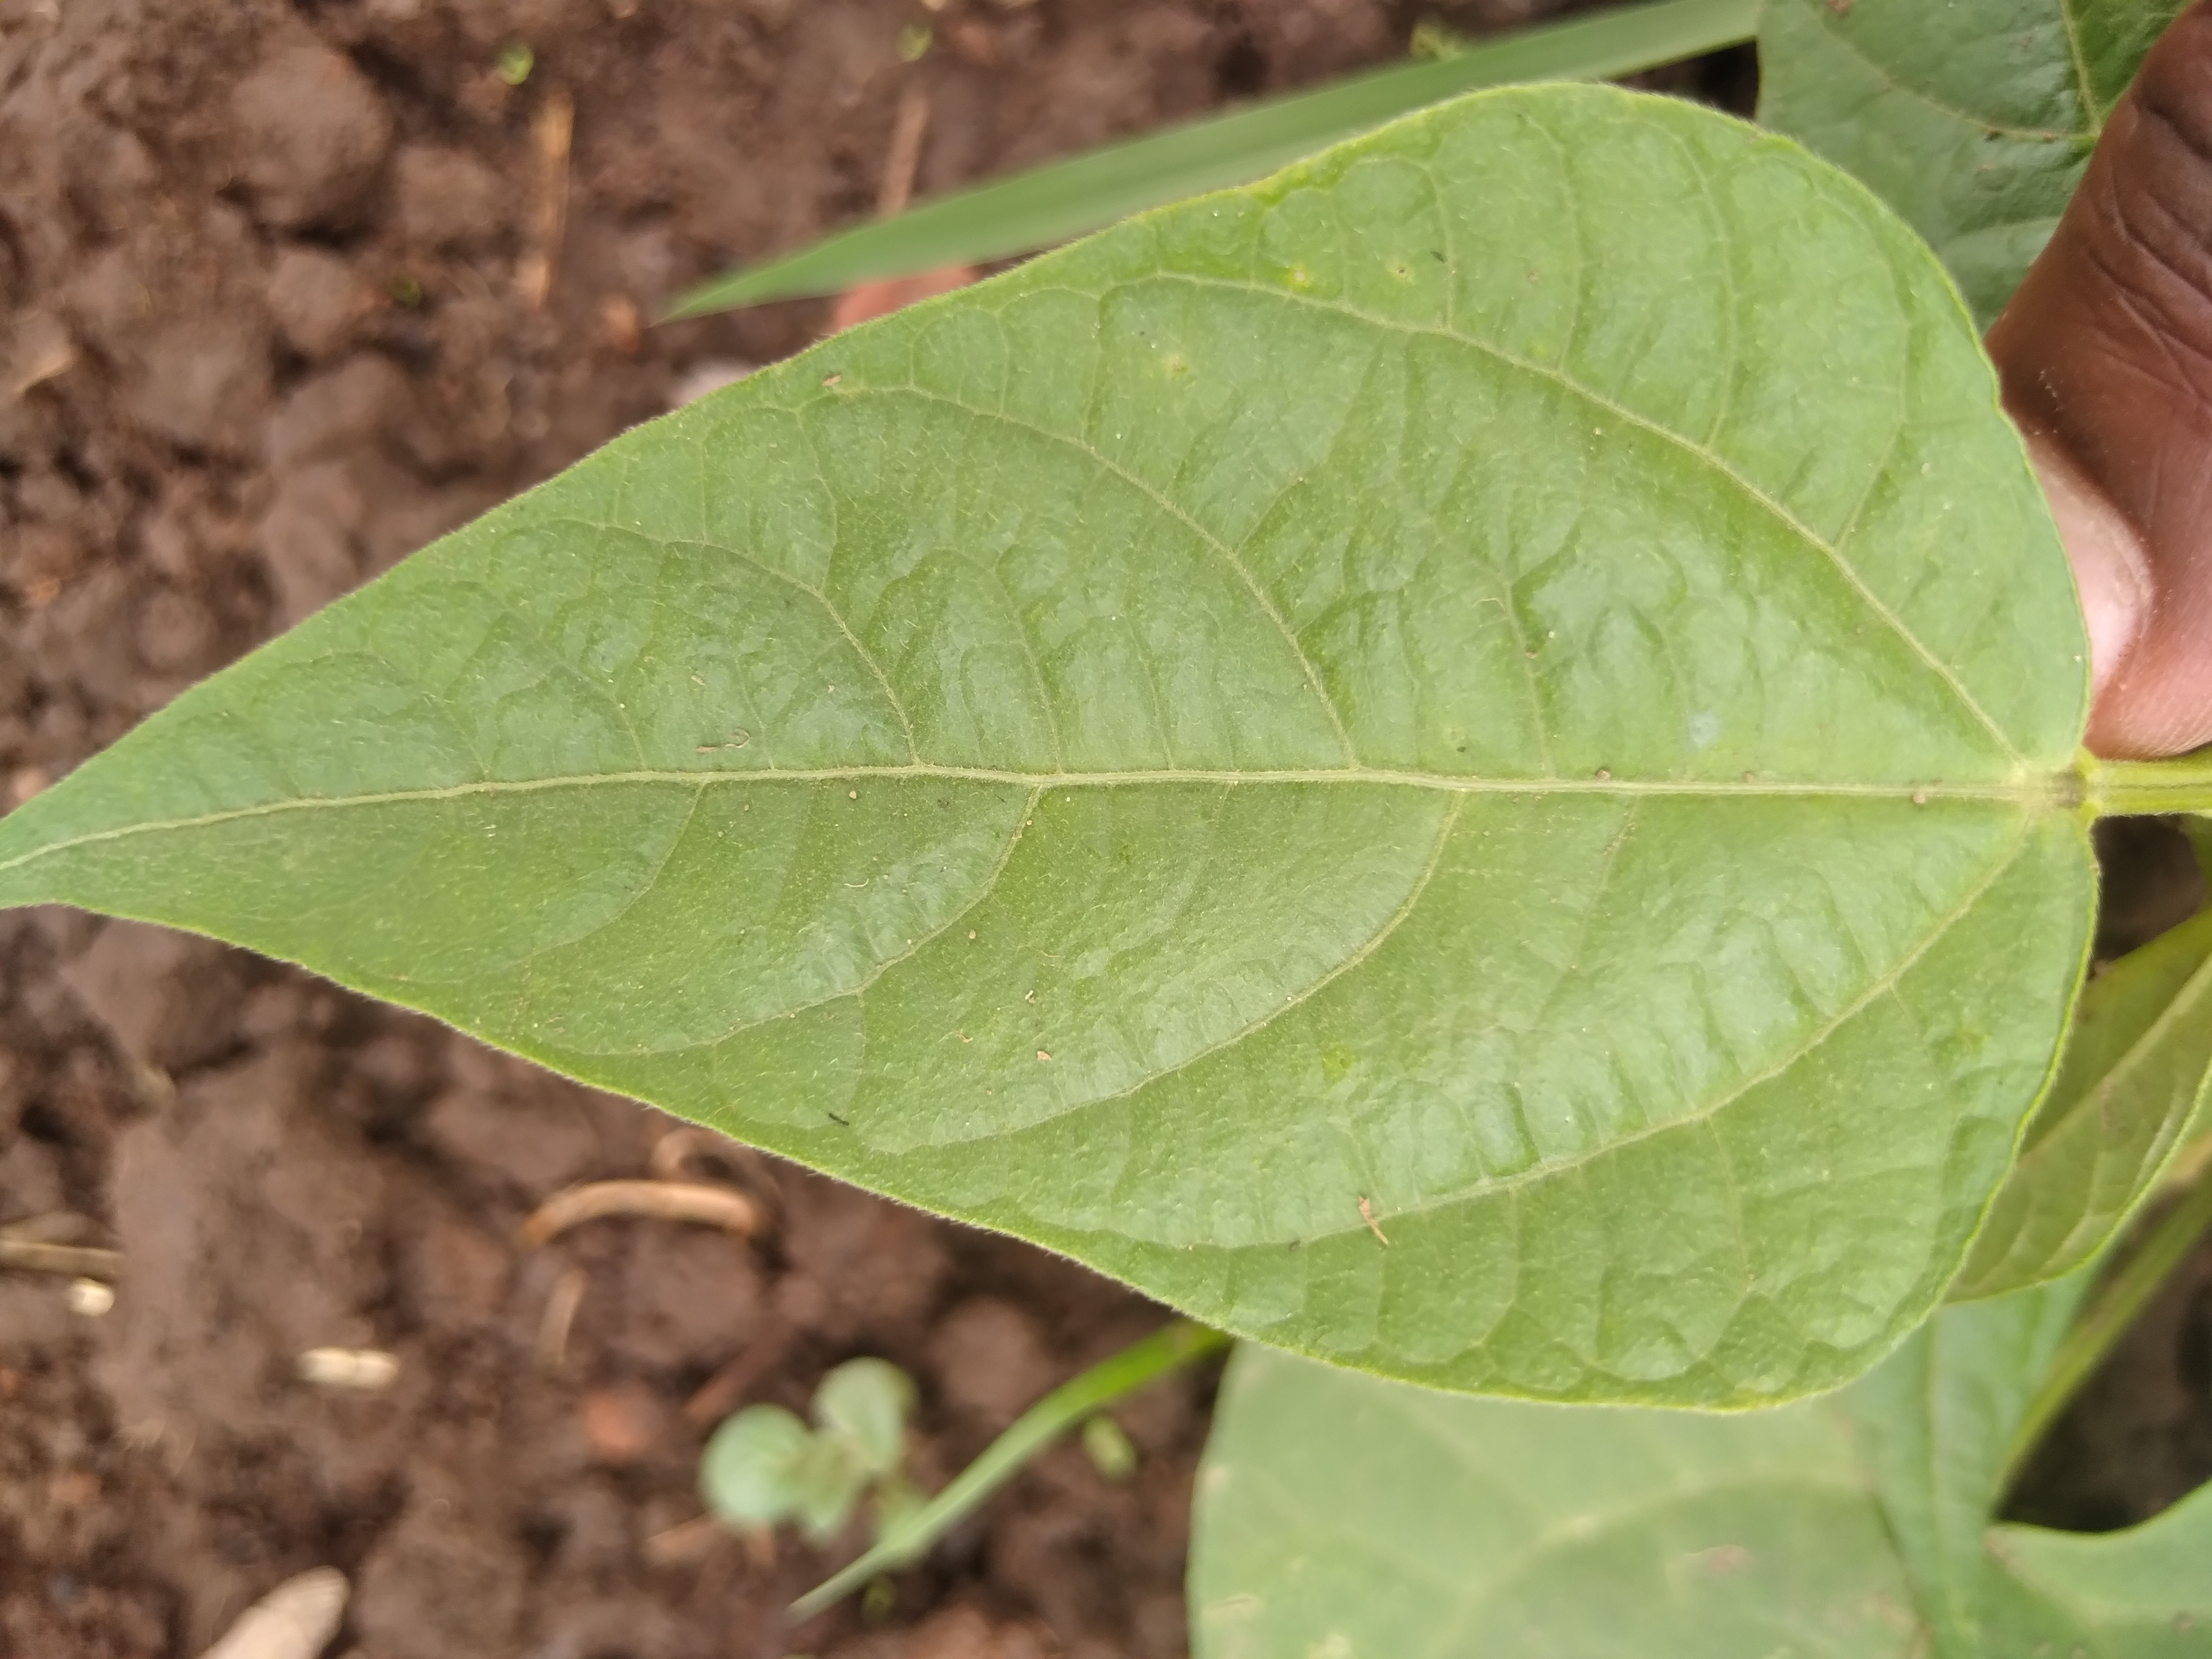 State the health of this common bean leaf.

healthy
